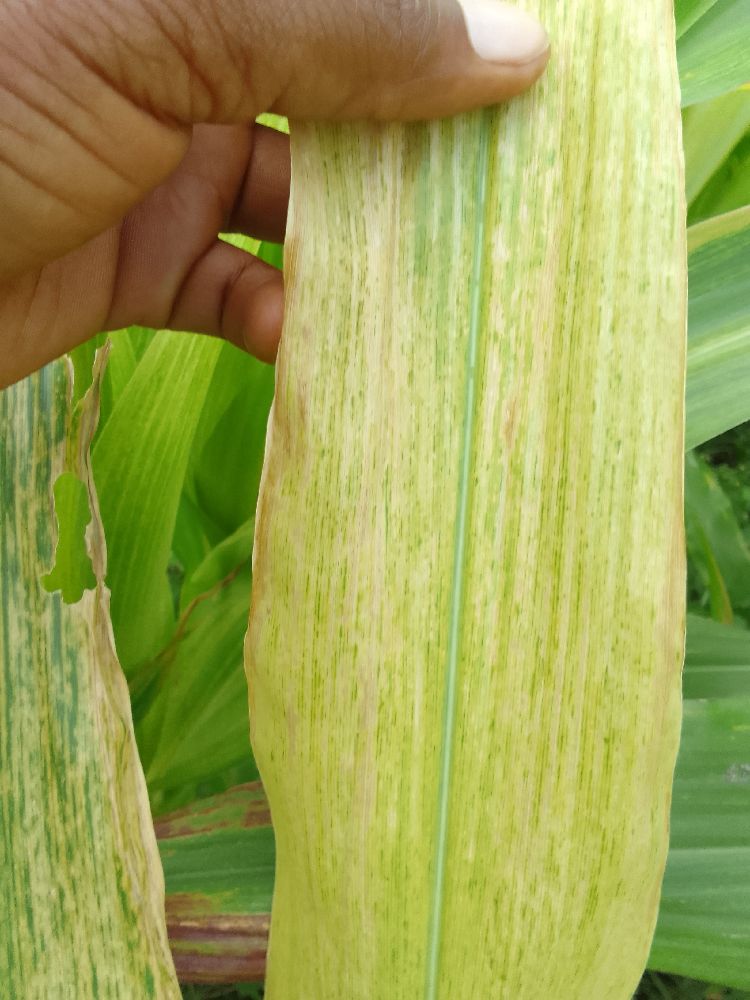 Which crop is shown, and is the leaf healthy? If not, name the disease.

maize, maize lethal necrosis
